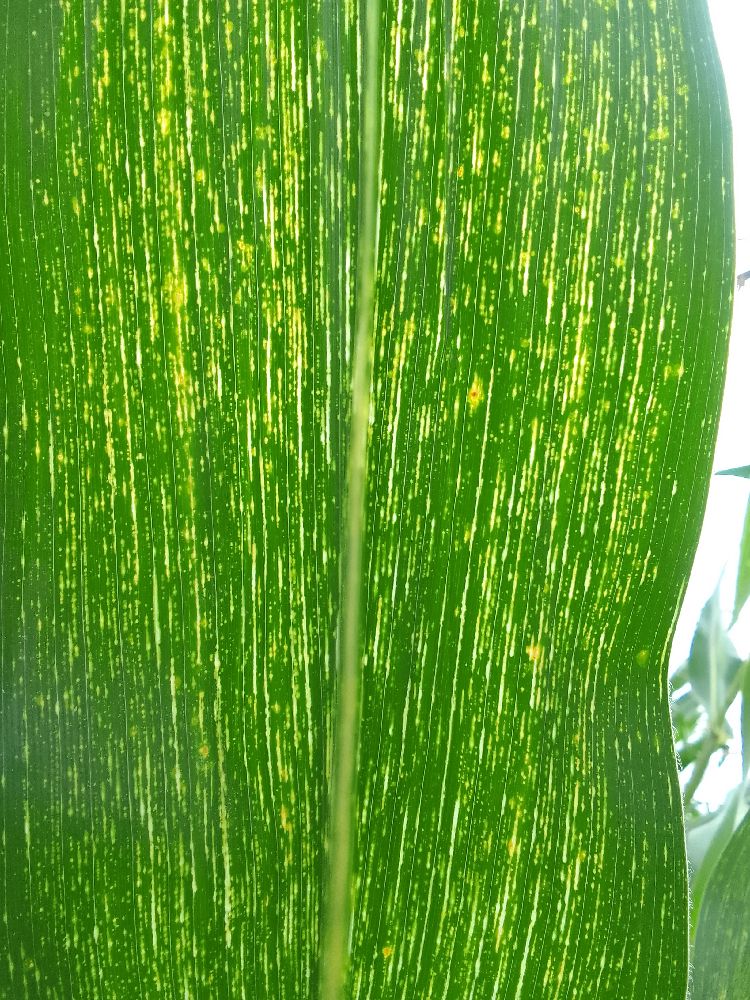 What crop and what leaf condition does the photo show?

maize, maize streak virus
